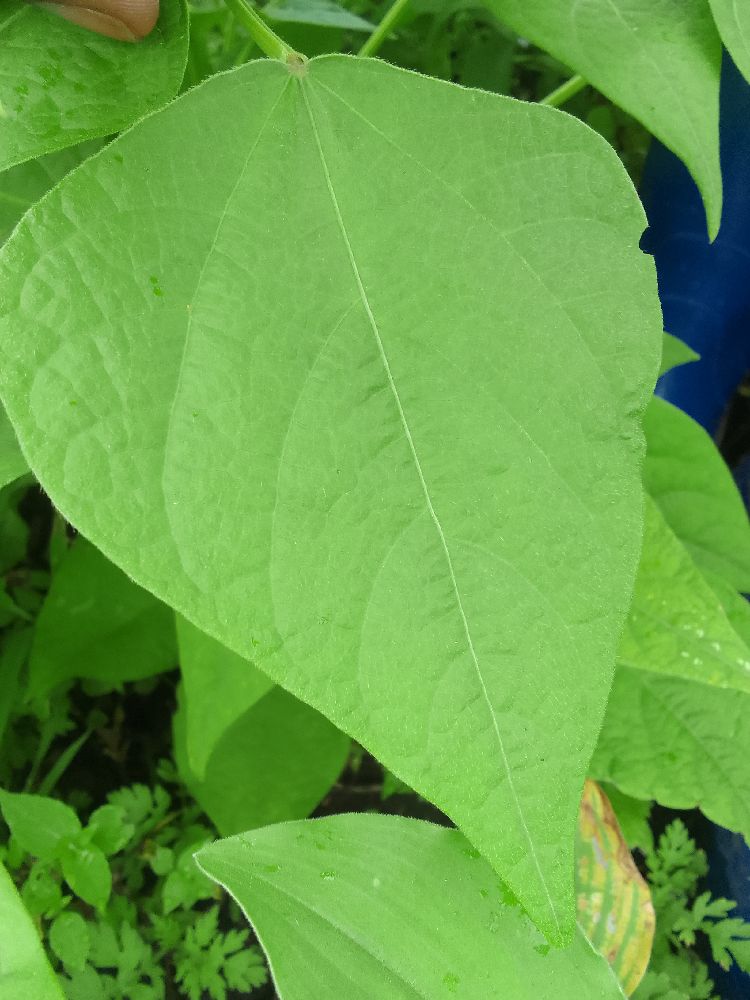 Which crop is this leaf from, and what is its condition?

common bean, healthy
